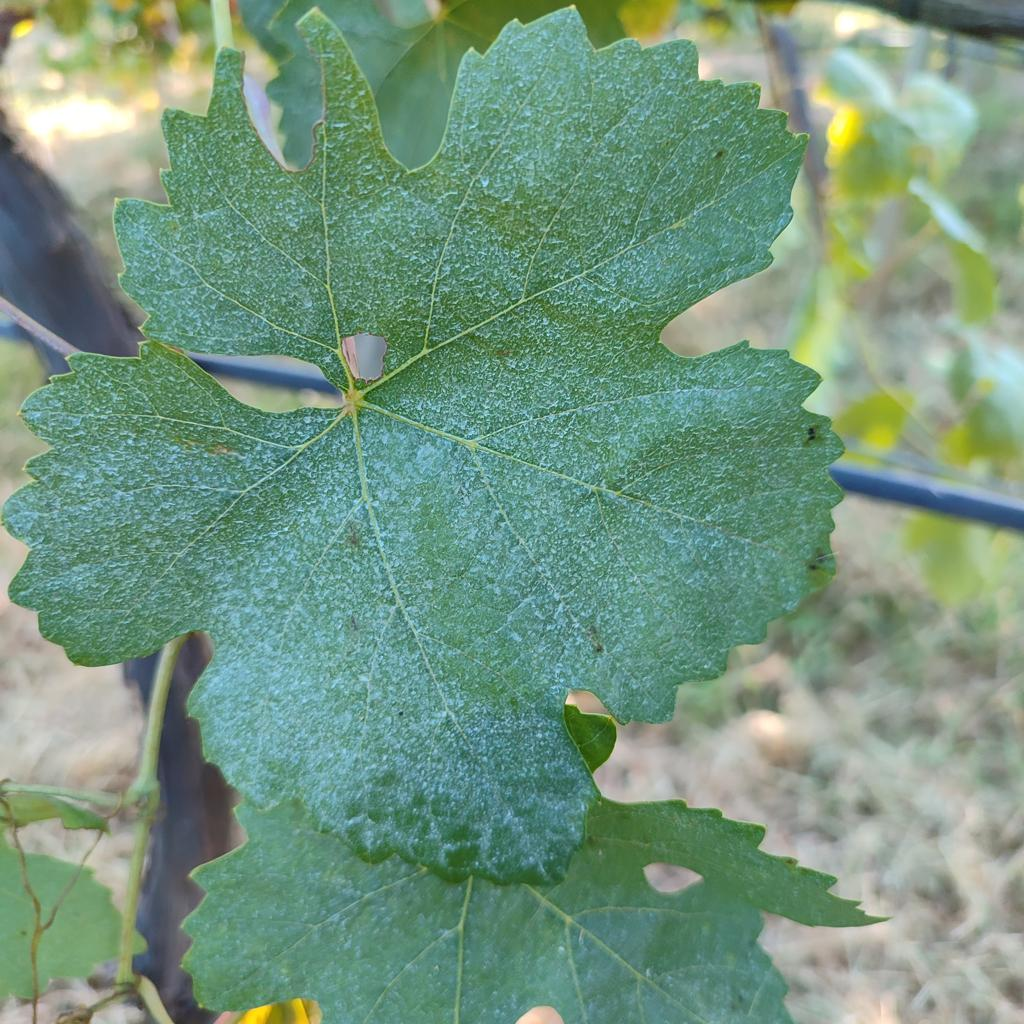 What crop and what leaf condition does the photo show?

grapevine, healthy
